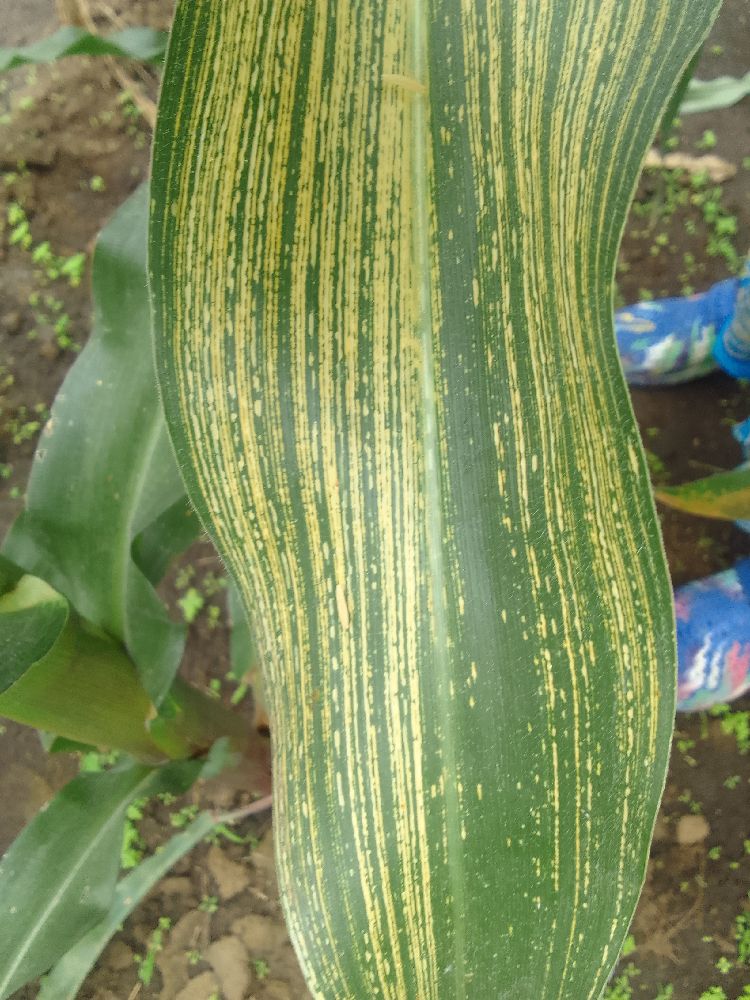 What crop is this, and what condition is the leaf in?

maize, maize streak virus
